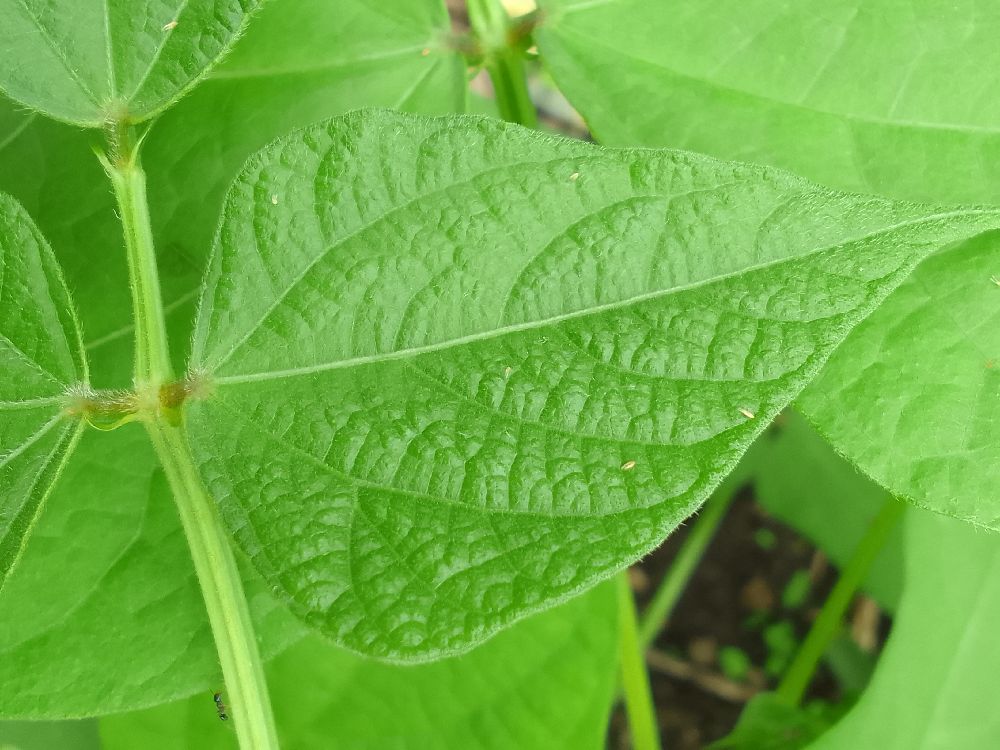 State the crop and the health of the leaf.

common bean, healthy
